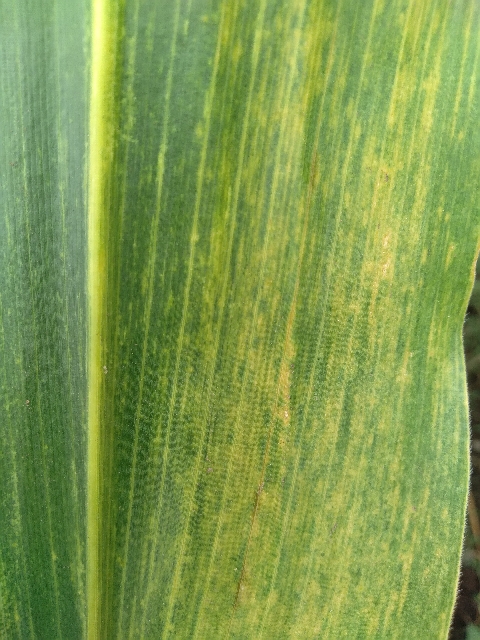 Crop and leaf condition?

maize, maize lethal necrosis
